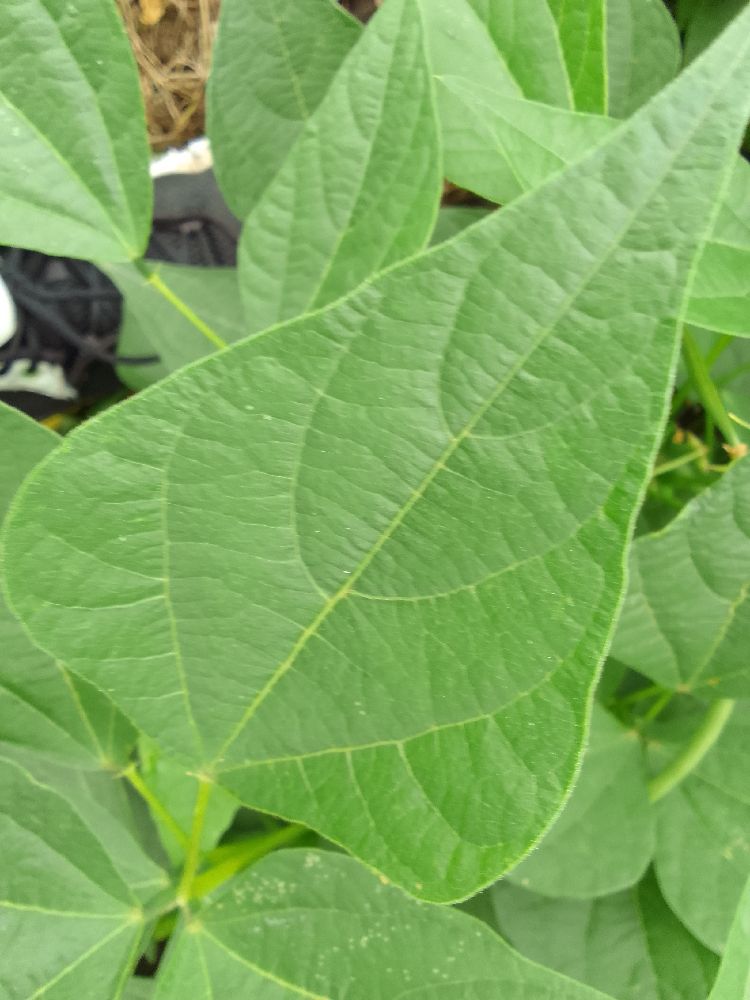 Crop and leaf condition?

common bean, healthy
